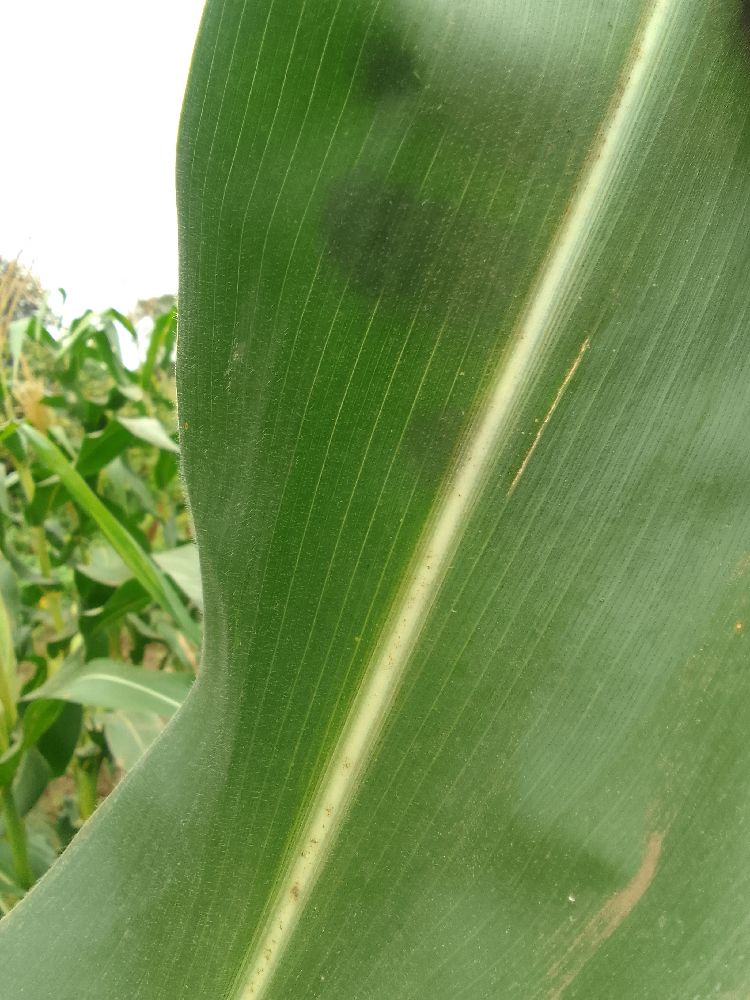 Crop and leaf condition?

maize, healthy
